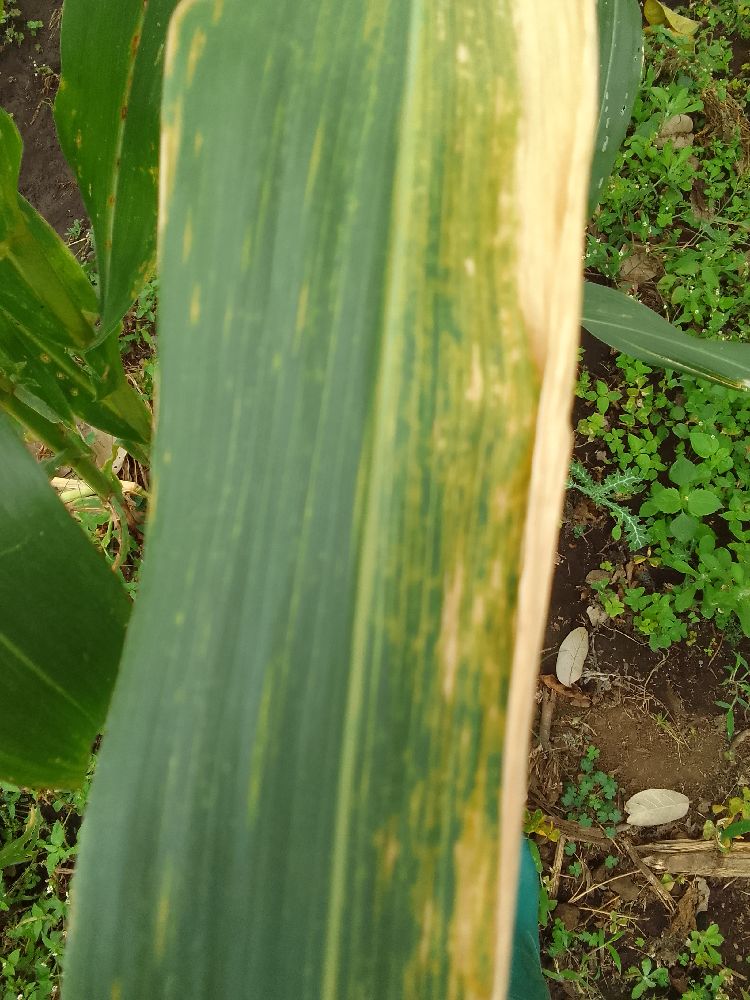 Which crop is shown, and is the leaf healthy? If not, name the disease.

maize, maize lethal necrosis
